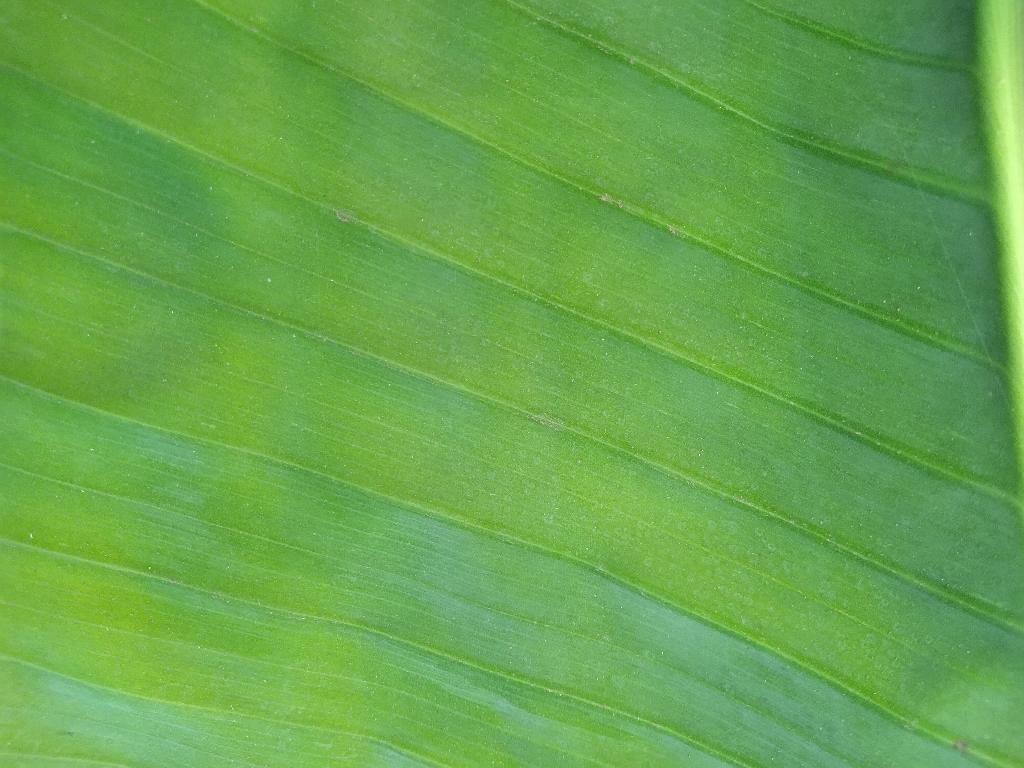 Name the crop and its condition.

banana, healthy
